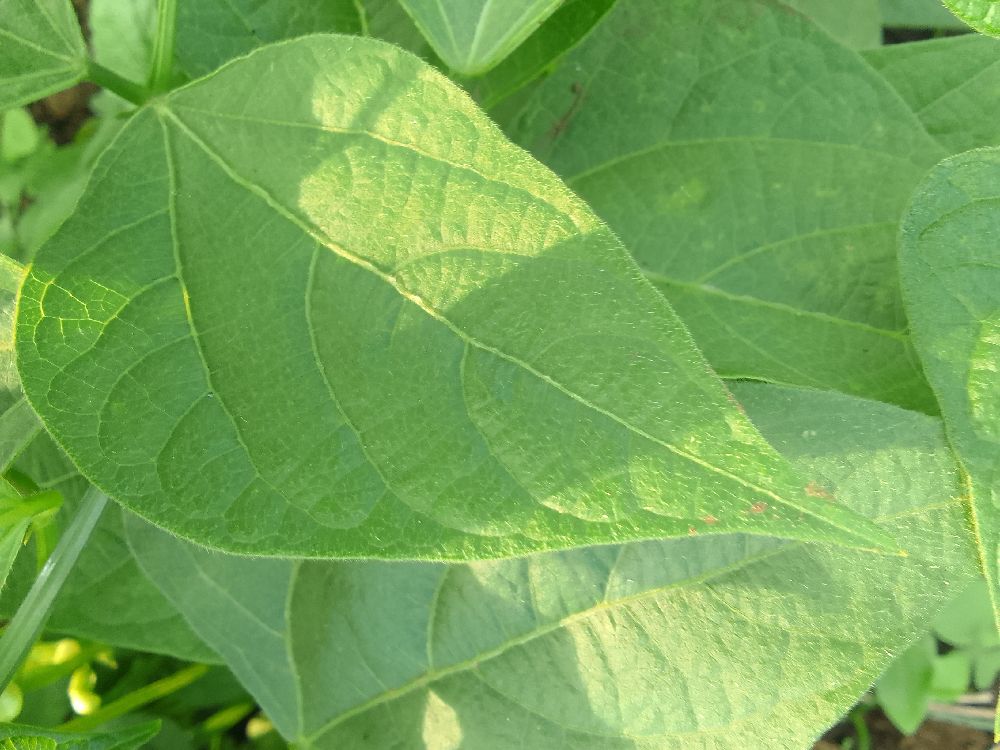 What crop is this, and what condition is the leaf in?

common bean, healthy
